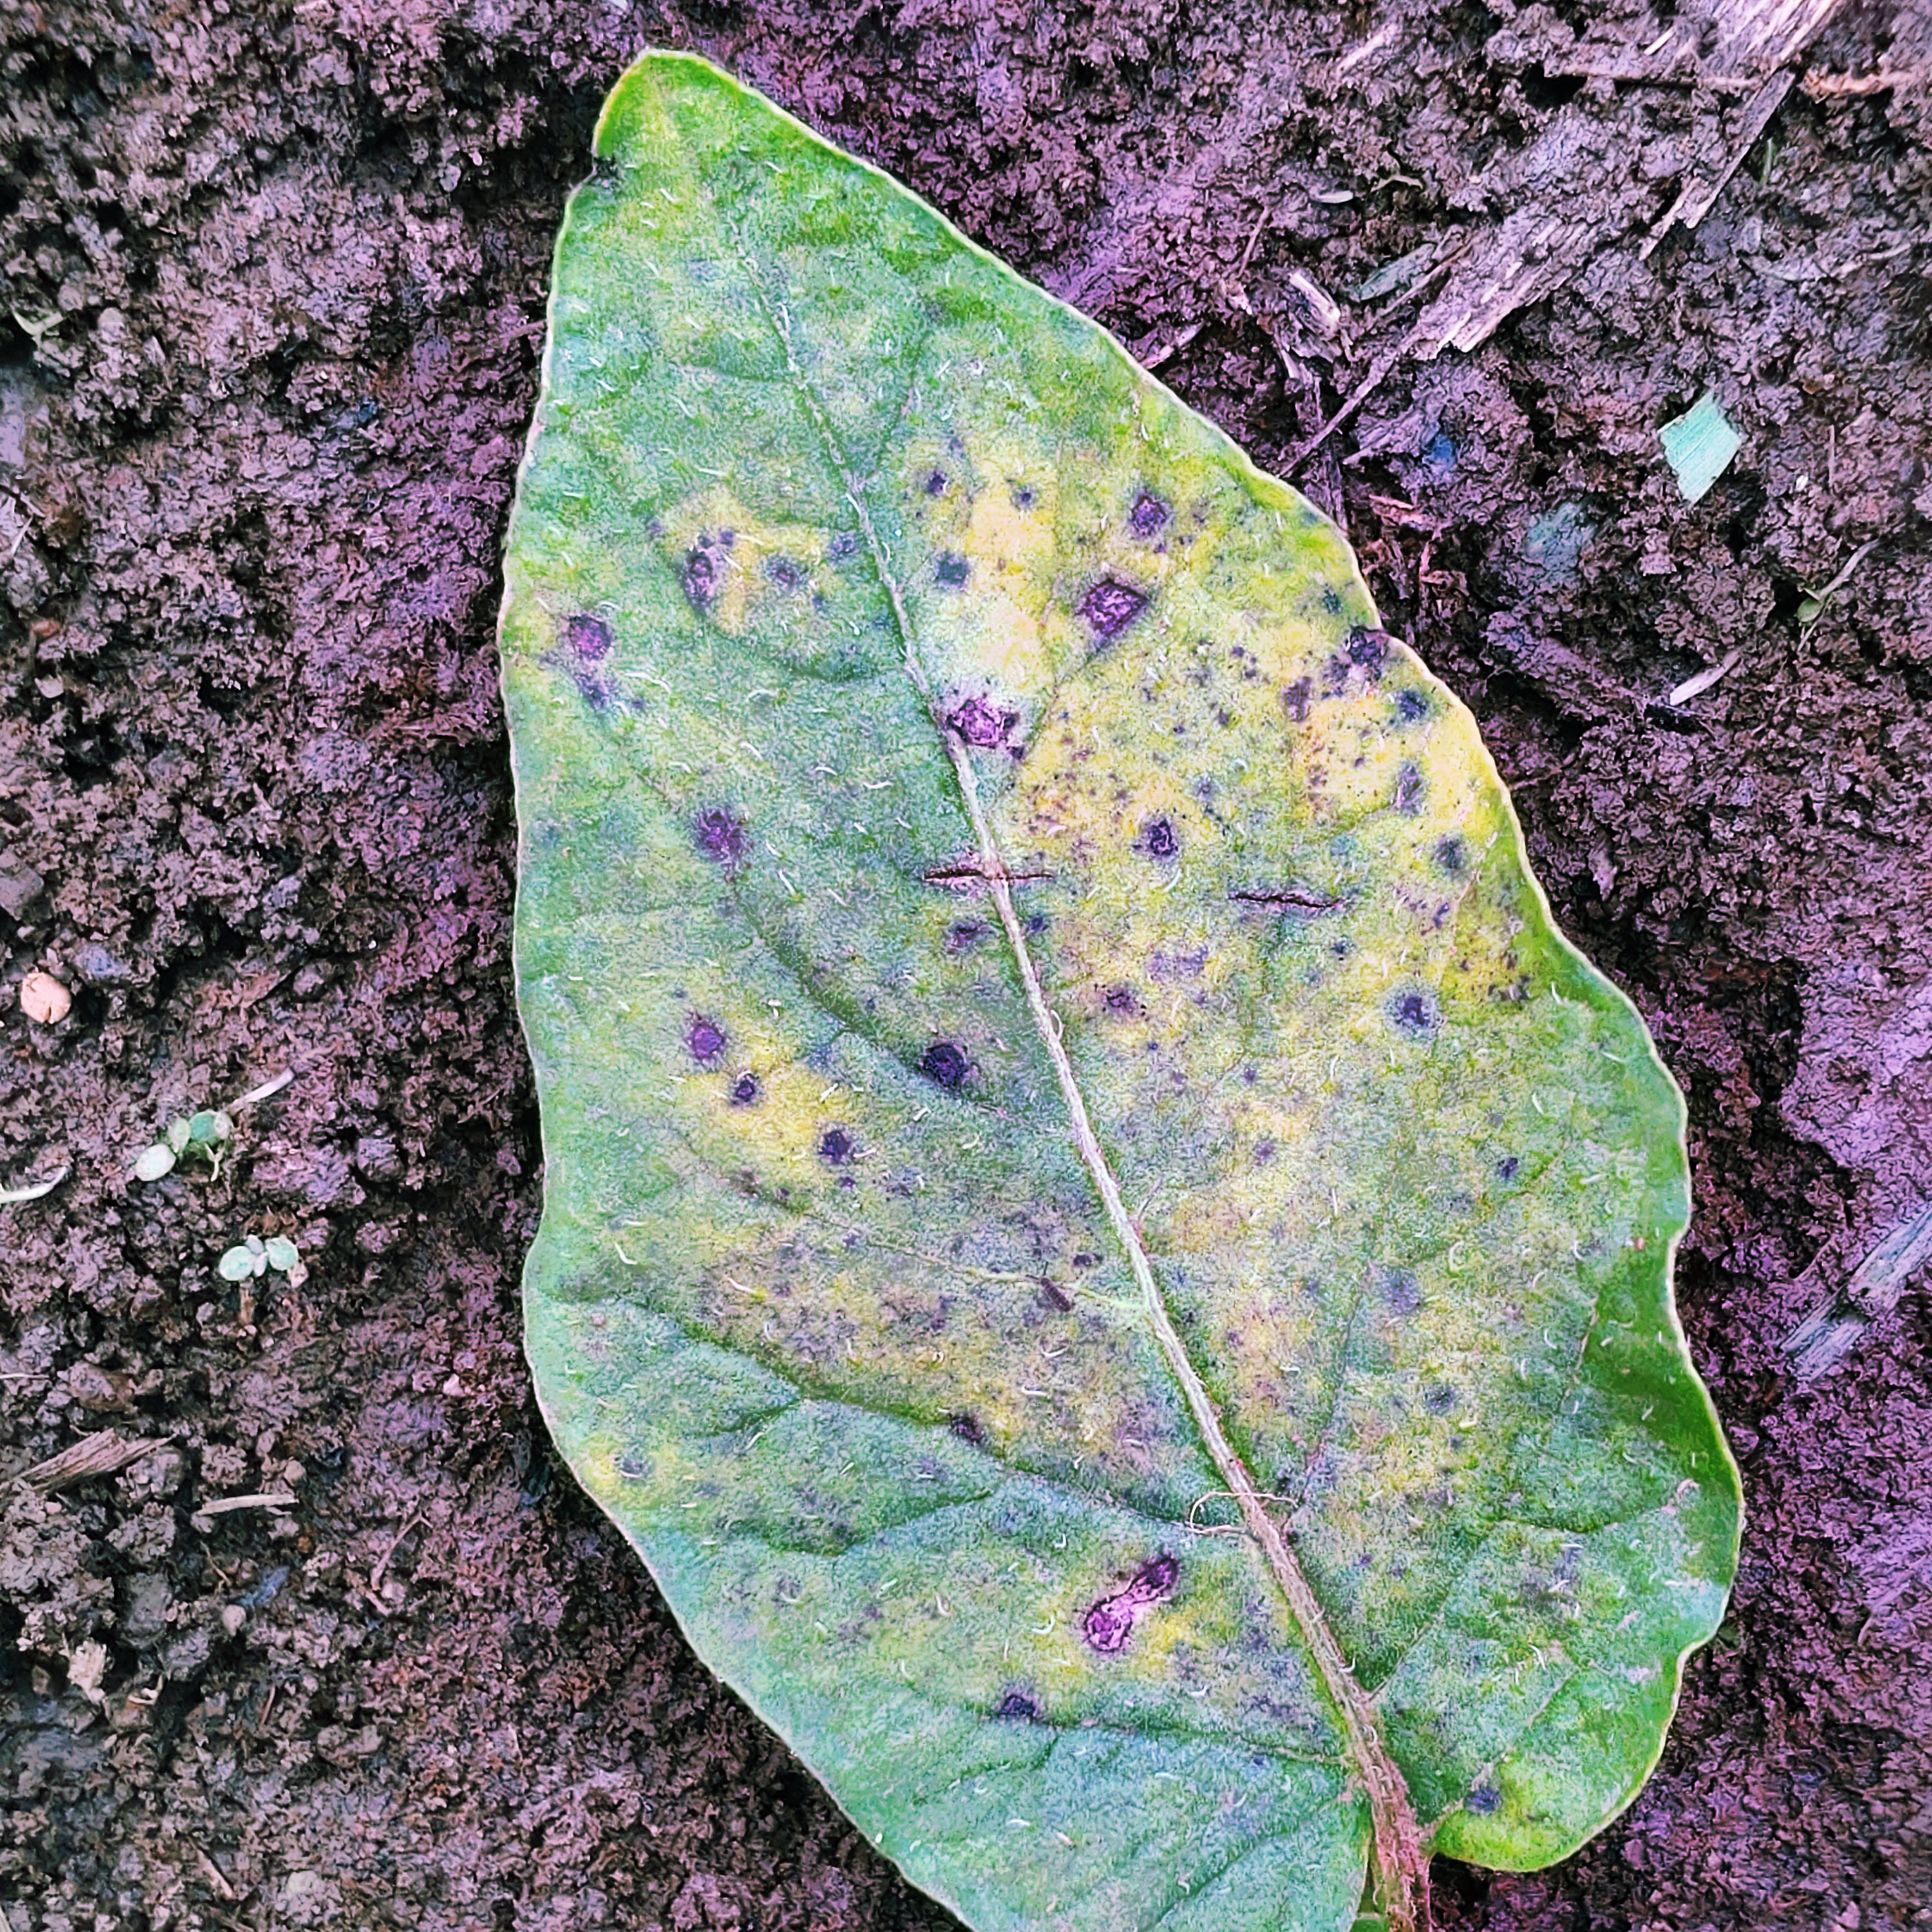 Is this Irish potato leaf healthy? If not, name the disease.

late blight
